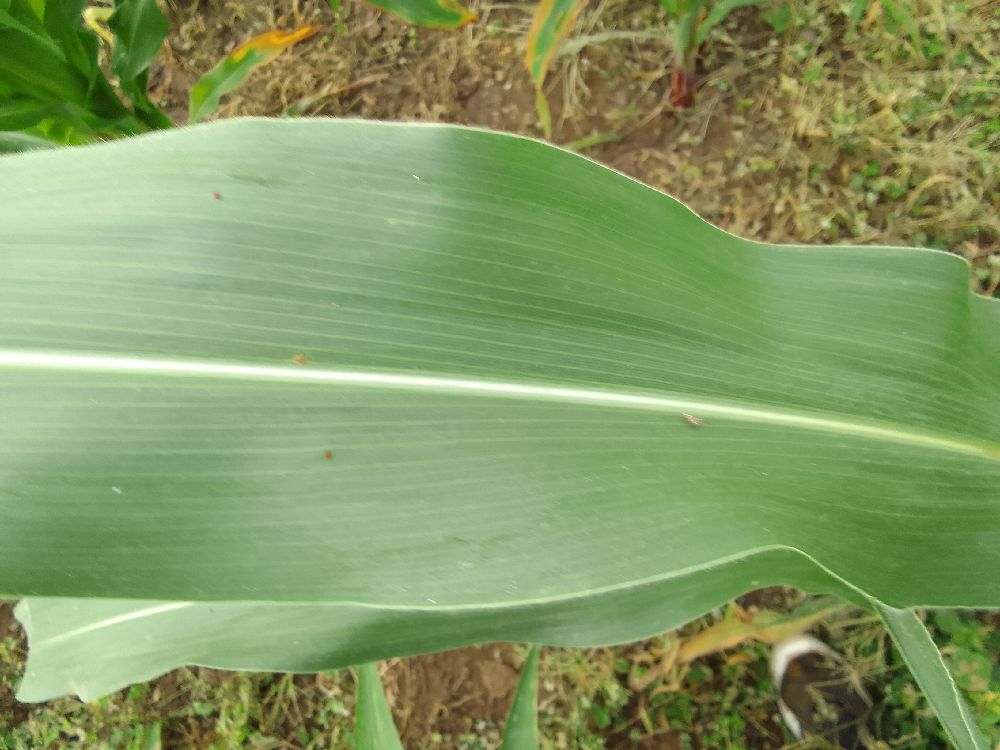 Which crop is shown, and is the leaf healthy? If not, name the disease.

maize, healthy
